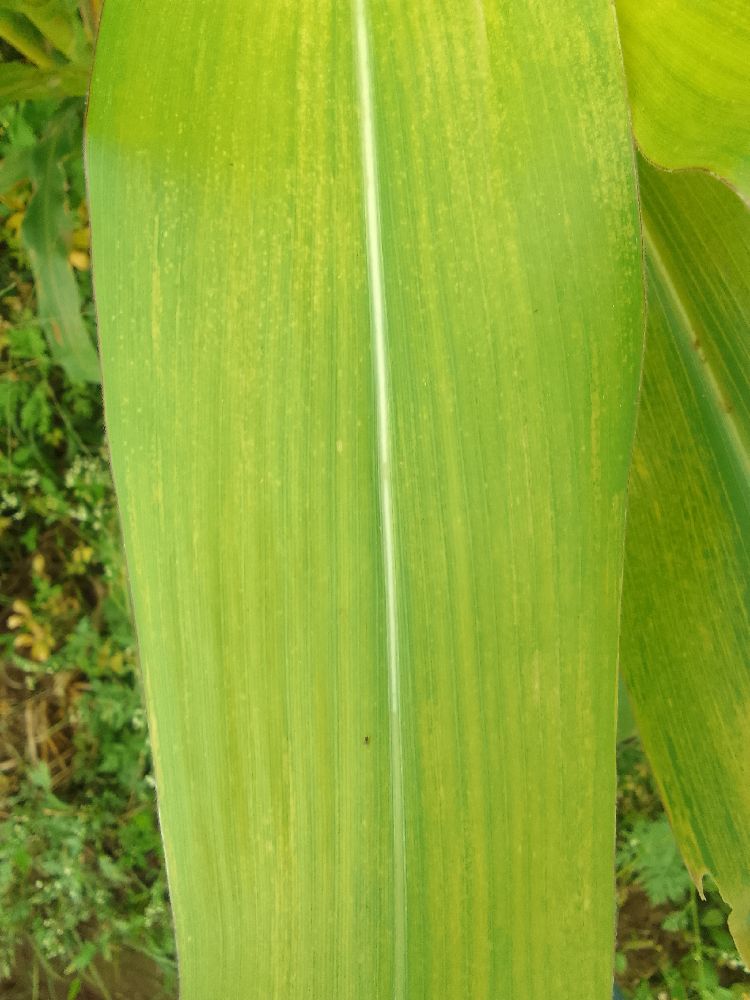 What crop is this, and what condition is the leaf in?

maize, maize lethal necrosis
